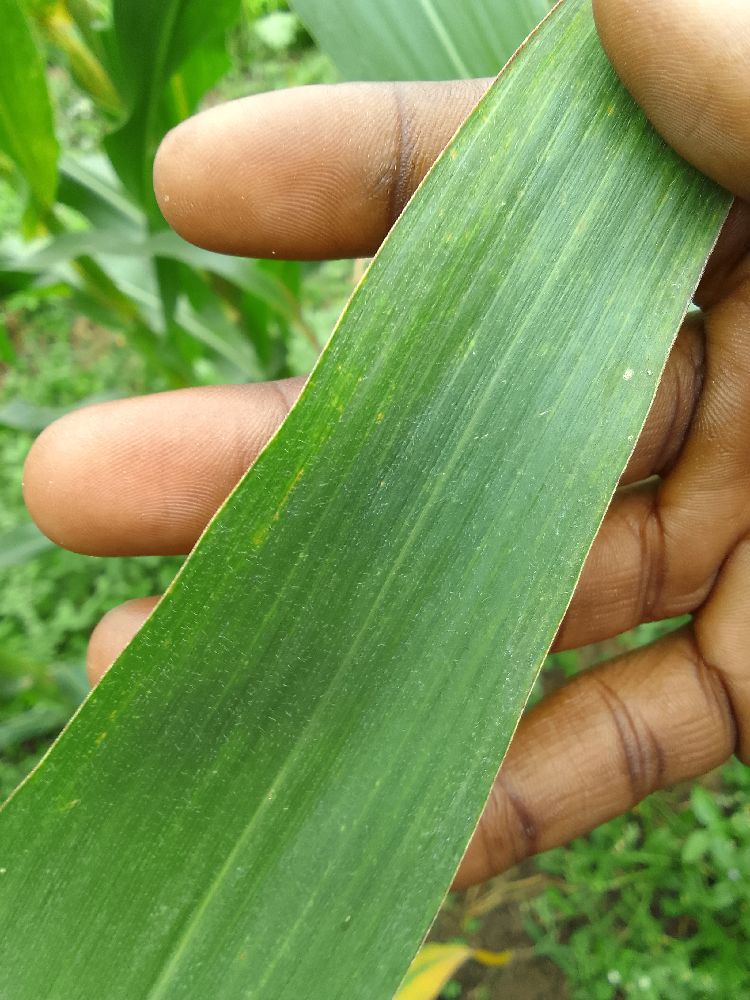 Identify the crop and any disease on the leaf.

maize, healthy
